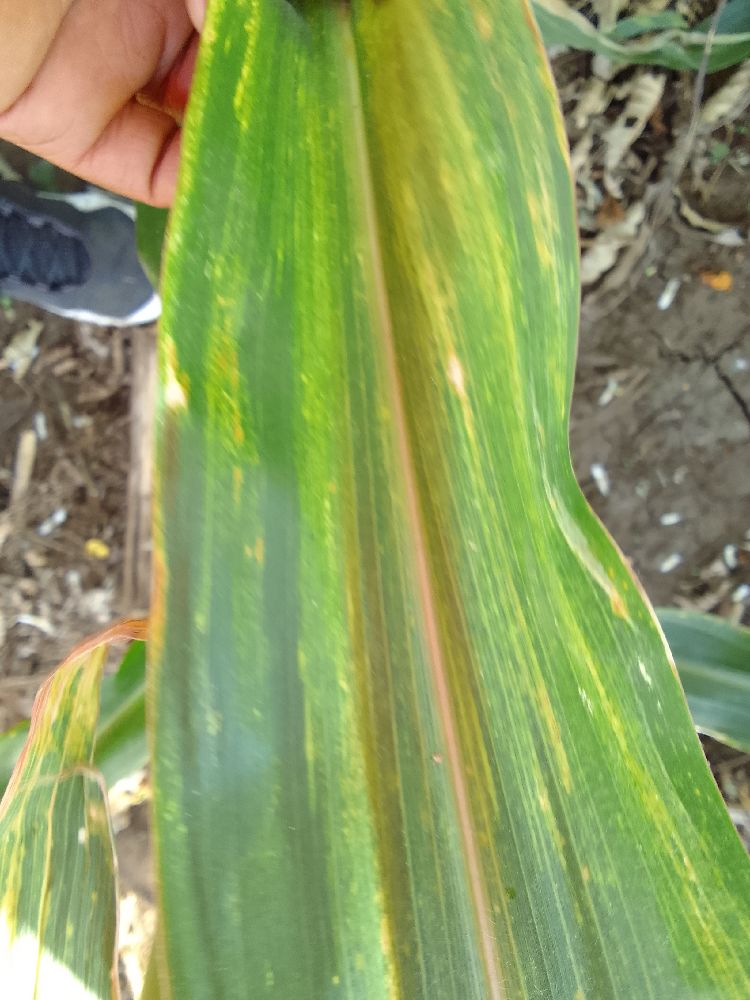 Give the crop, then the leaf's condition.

maize, maize lethal necrosis
